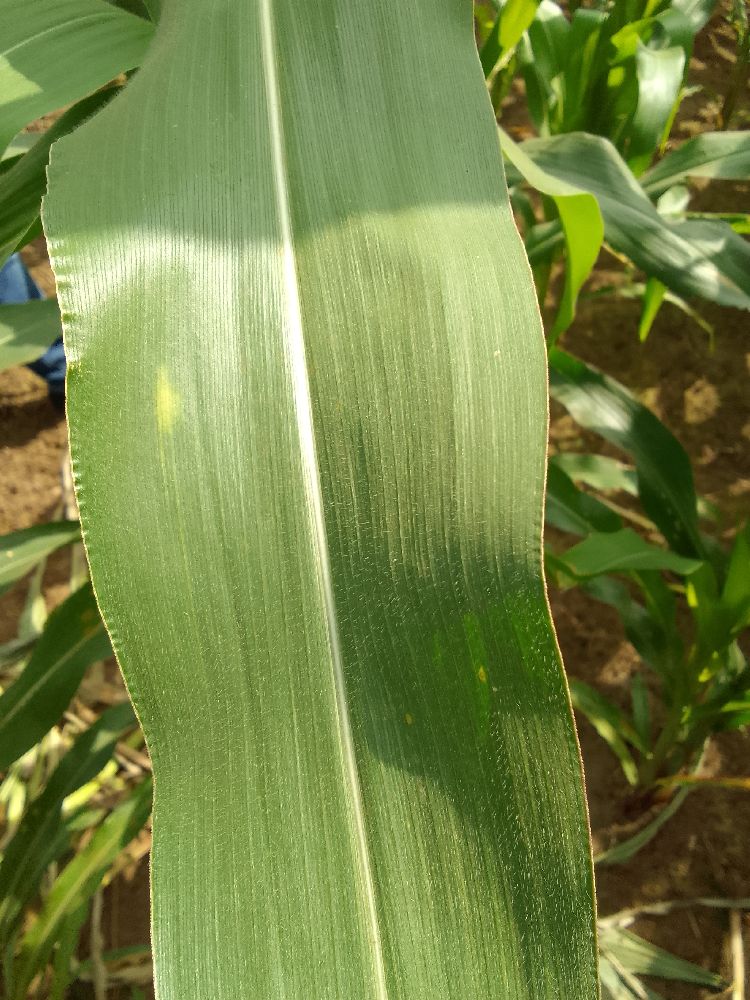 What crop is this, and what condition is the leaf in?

maize, healthy
